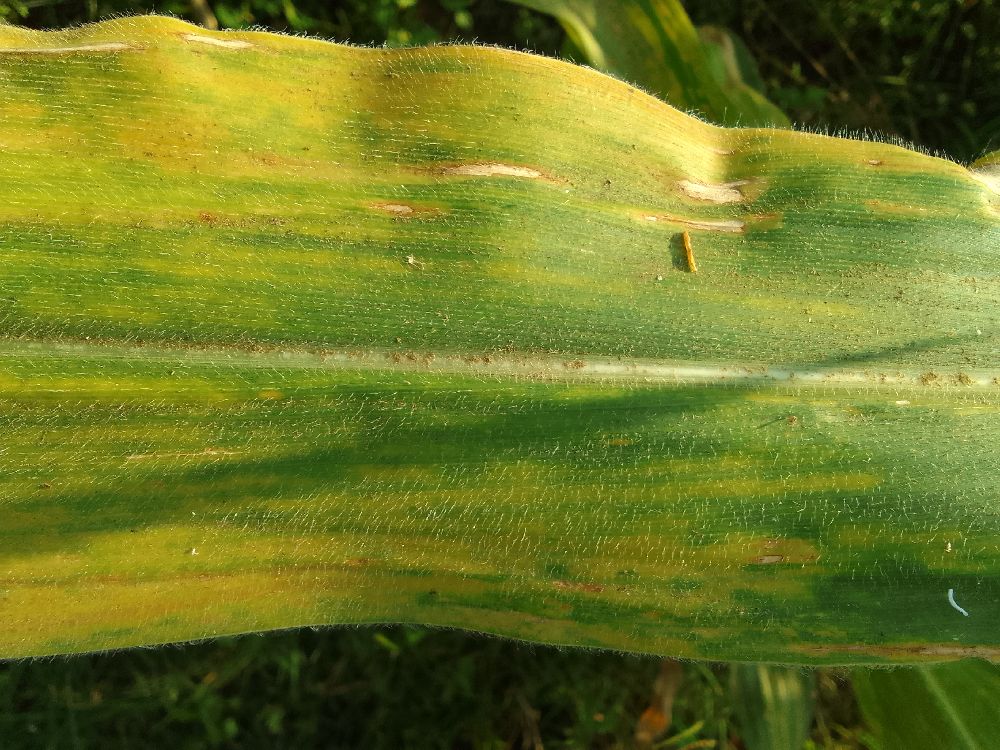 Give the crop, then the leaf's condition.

maize, maize lethal necrosis
